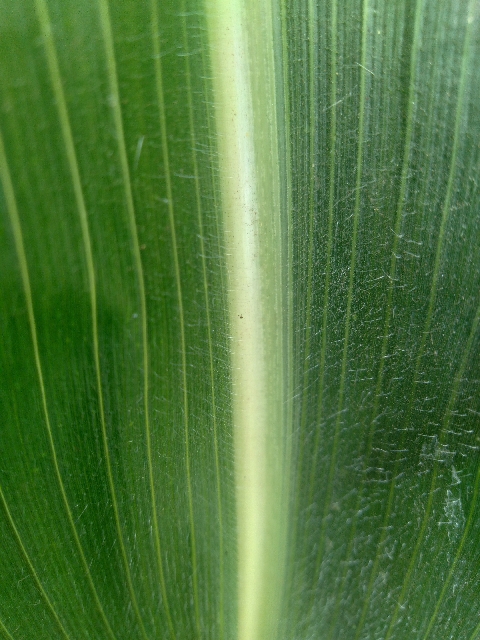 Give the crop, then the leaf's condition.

maize, healthy
